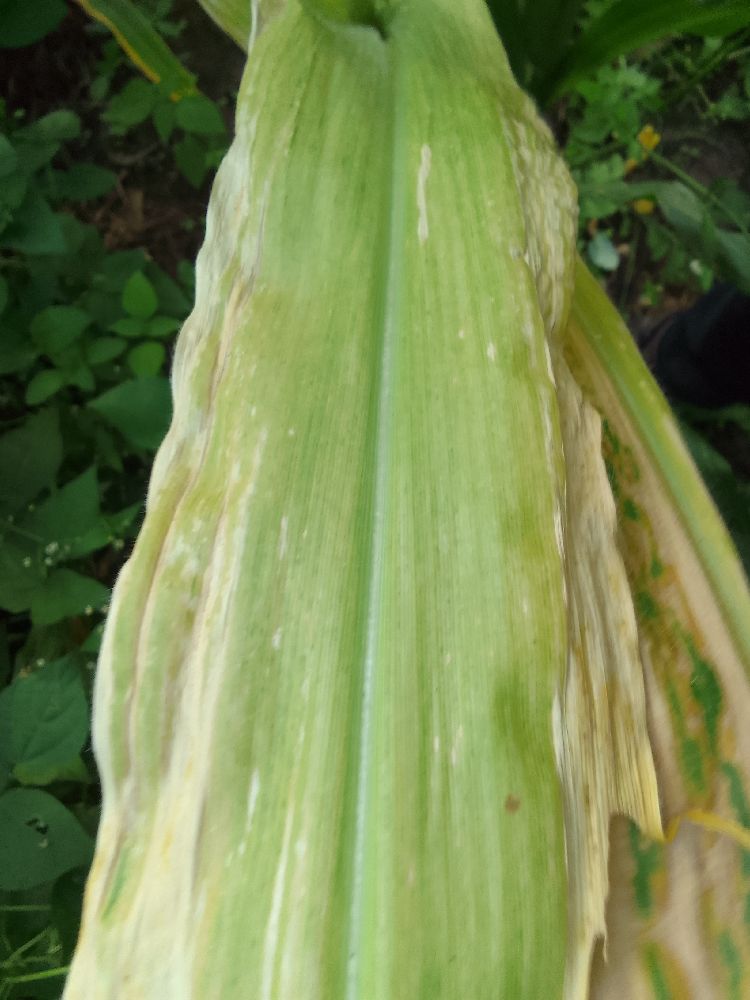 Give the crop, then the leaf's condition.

maize, maize lethal necrosis
